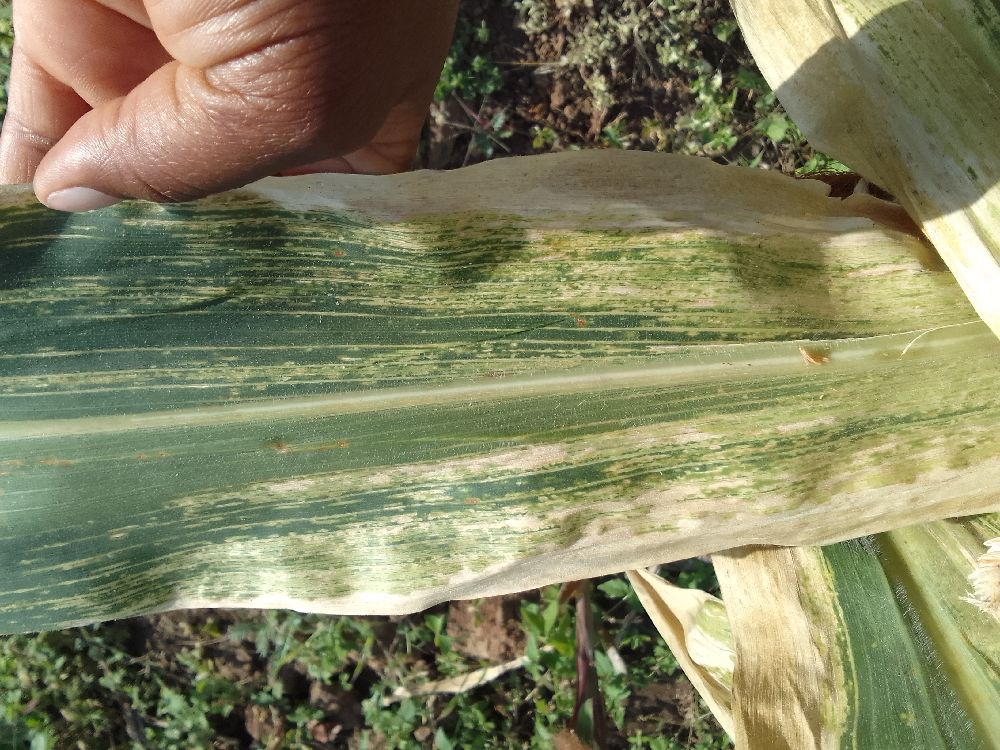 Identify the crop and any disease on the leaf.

maize, maize lethal necrosis
